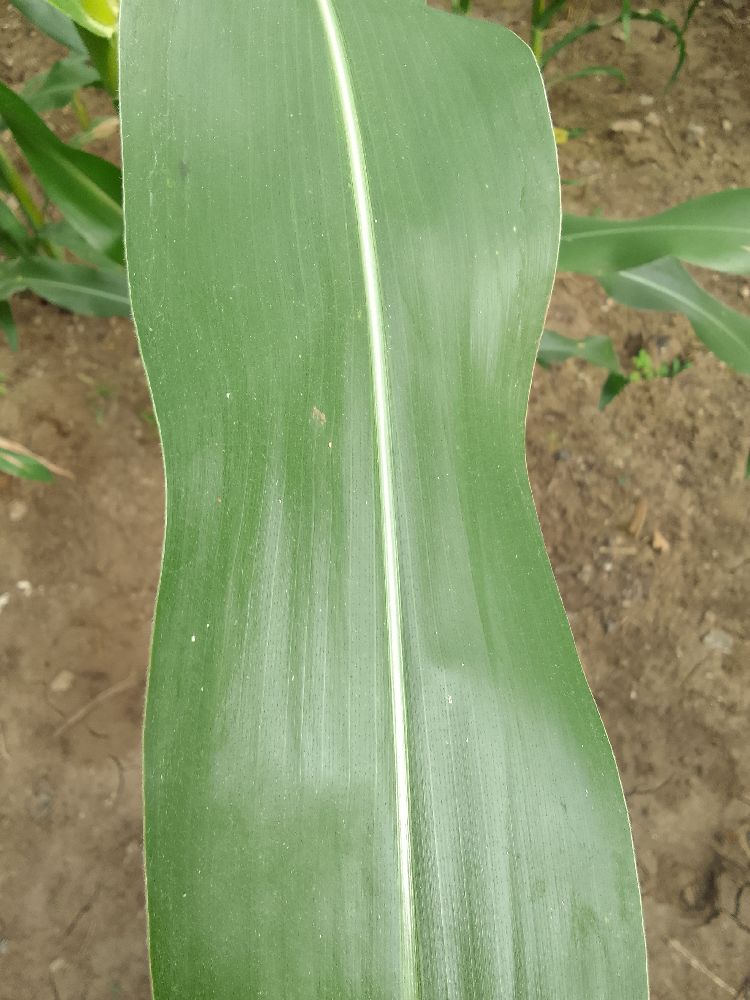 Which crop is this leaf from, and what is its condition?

maize, healthy
